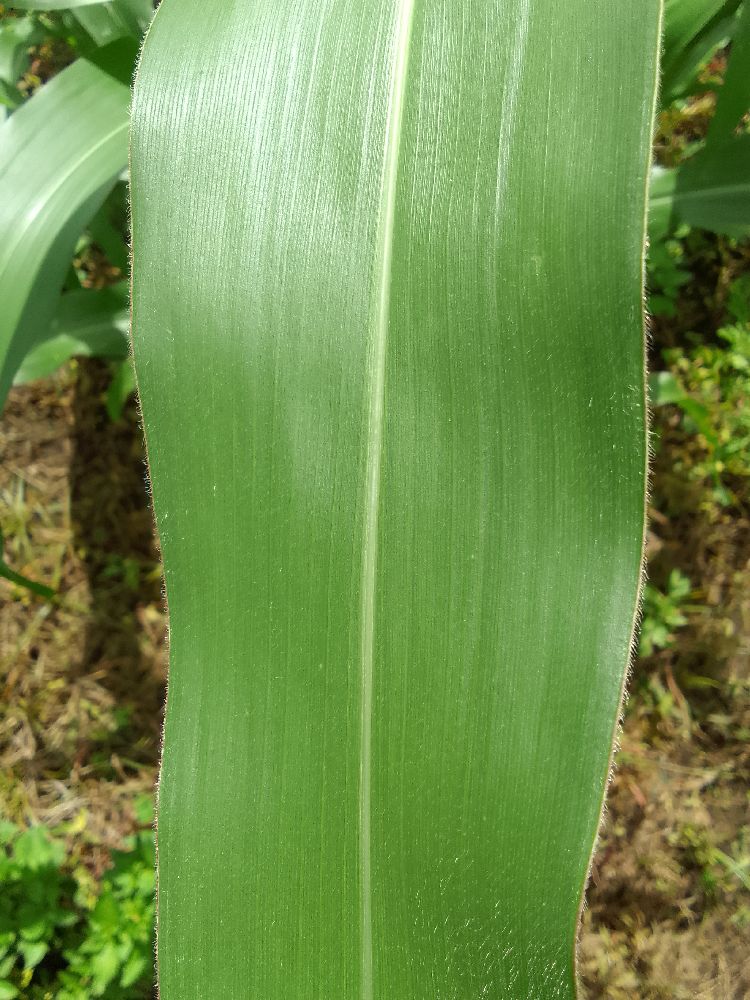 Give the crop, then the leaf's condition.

maize, healthy
